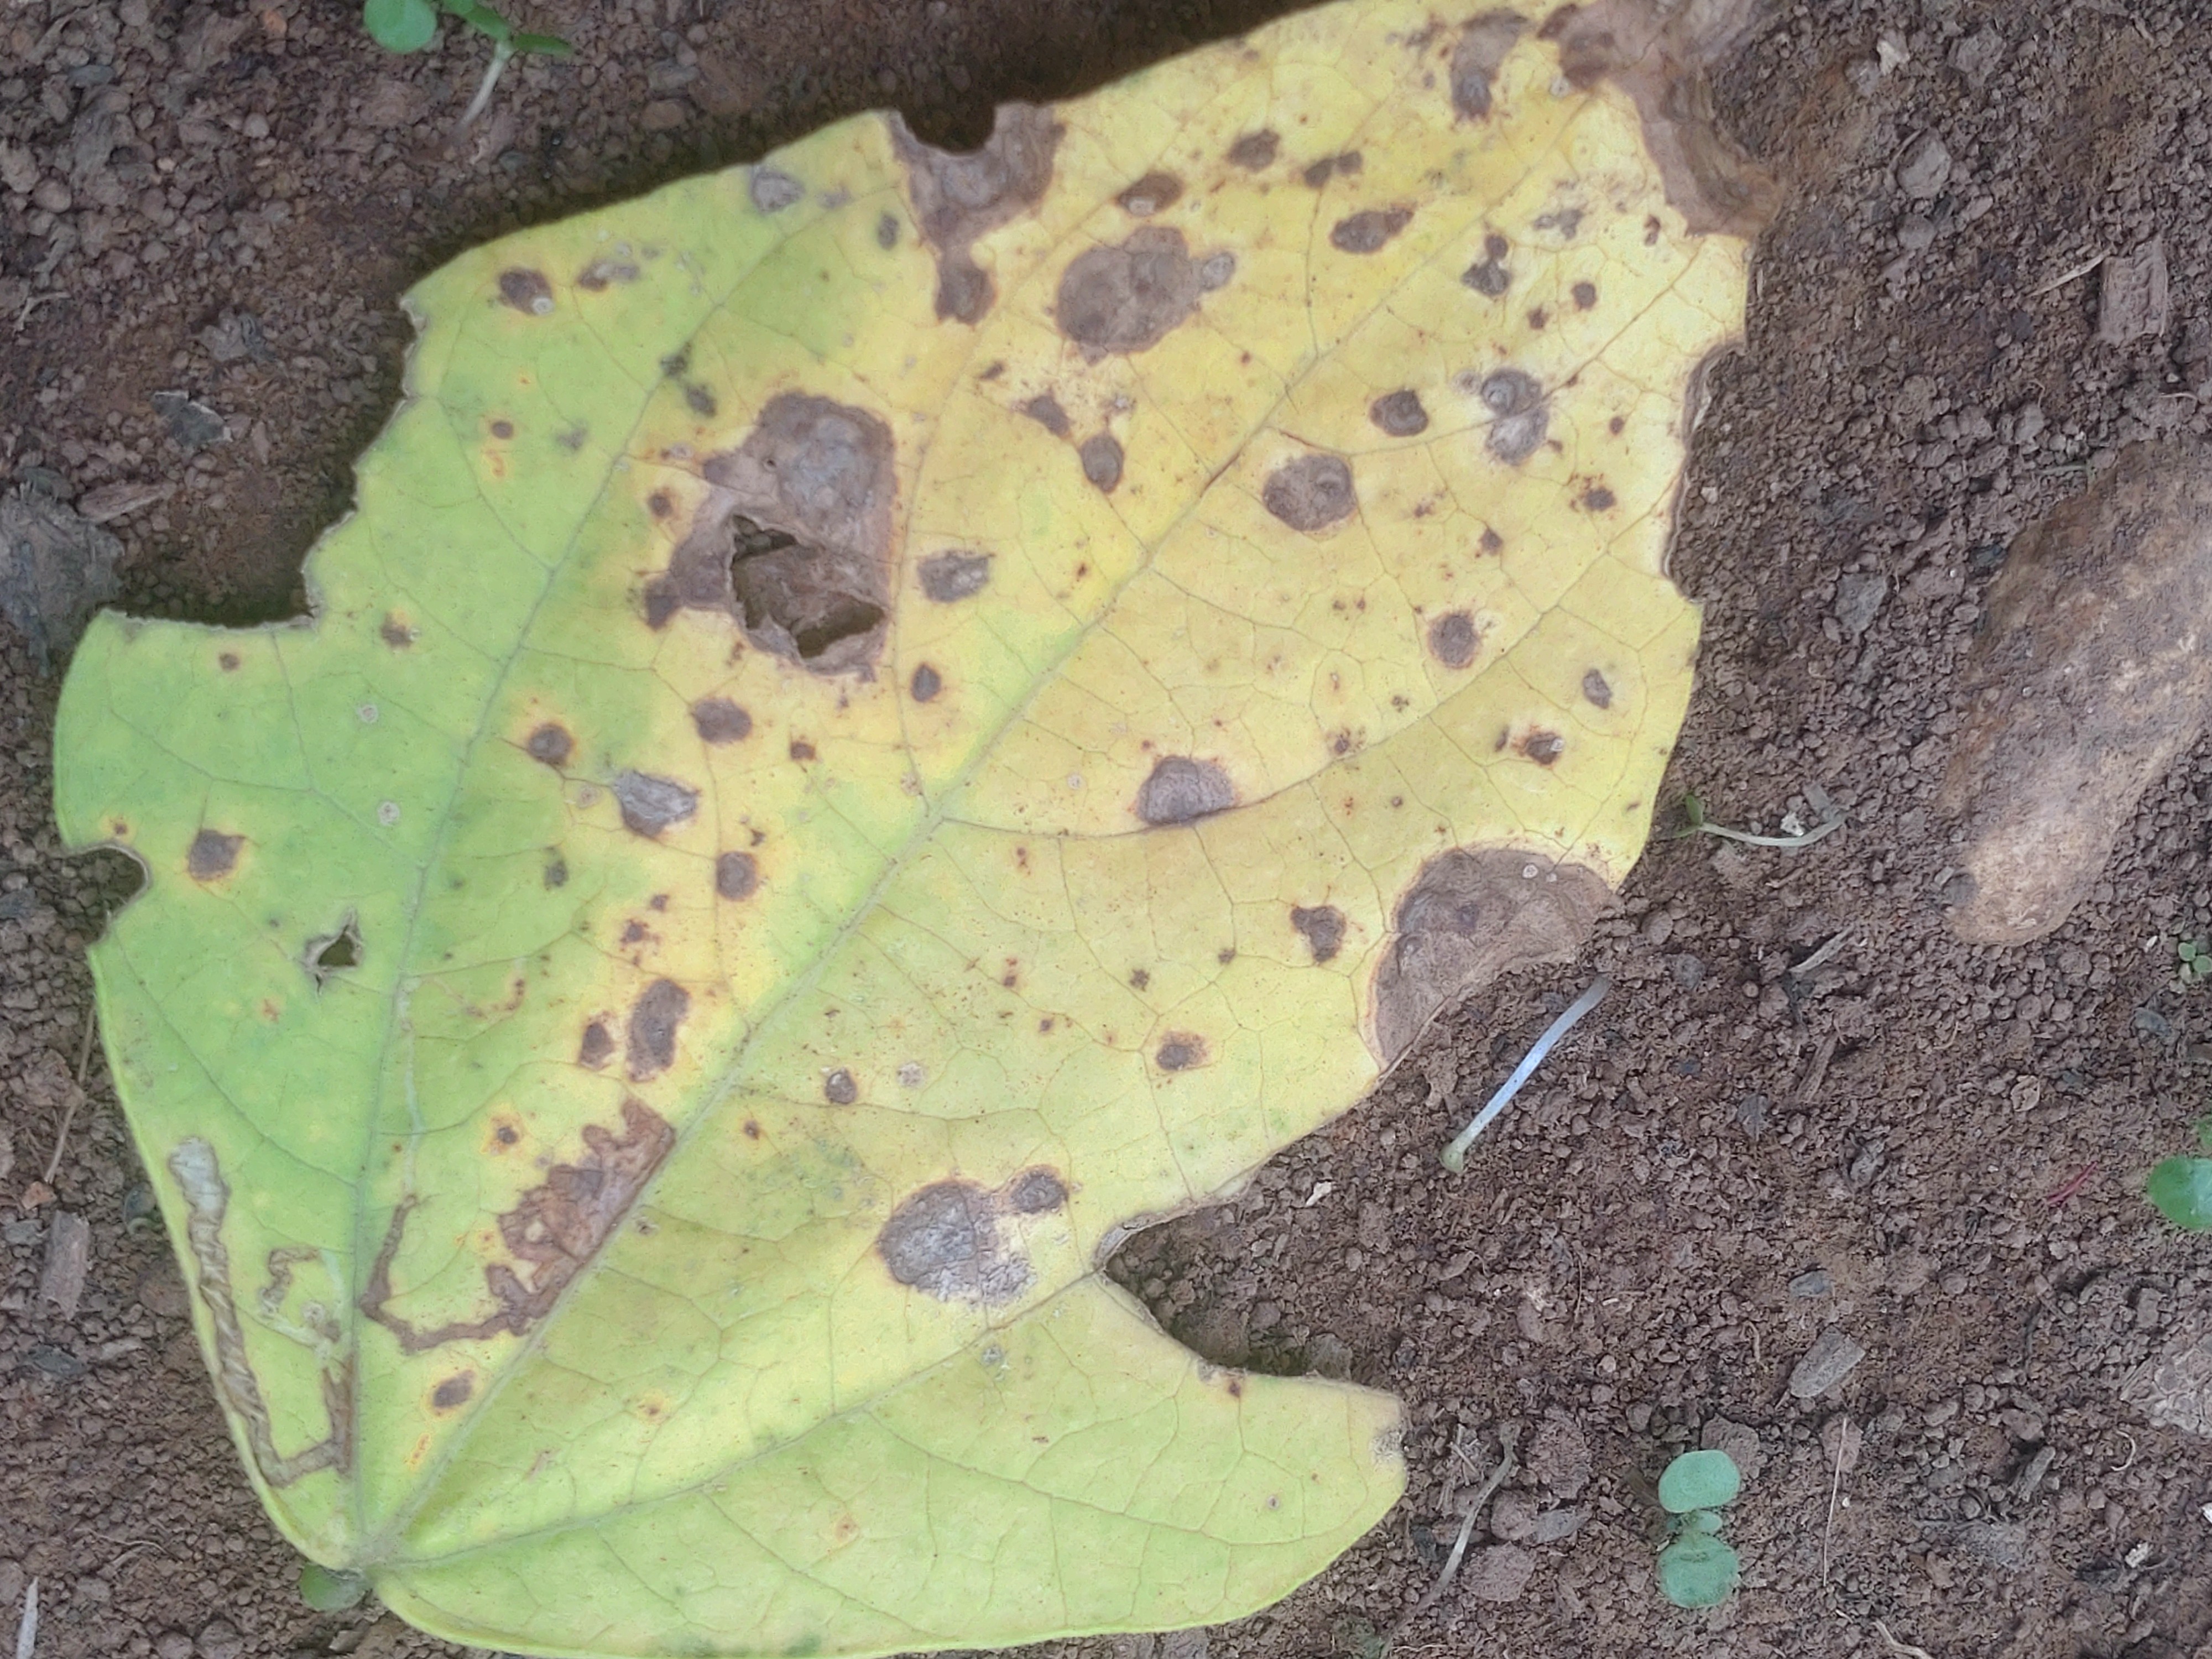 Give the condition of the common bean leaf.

anthracnose
